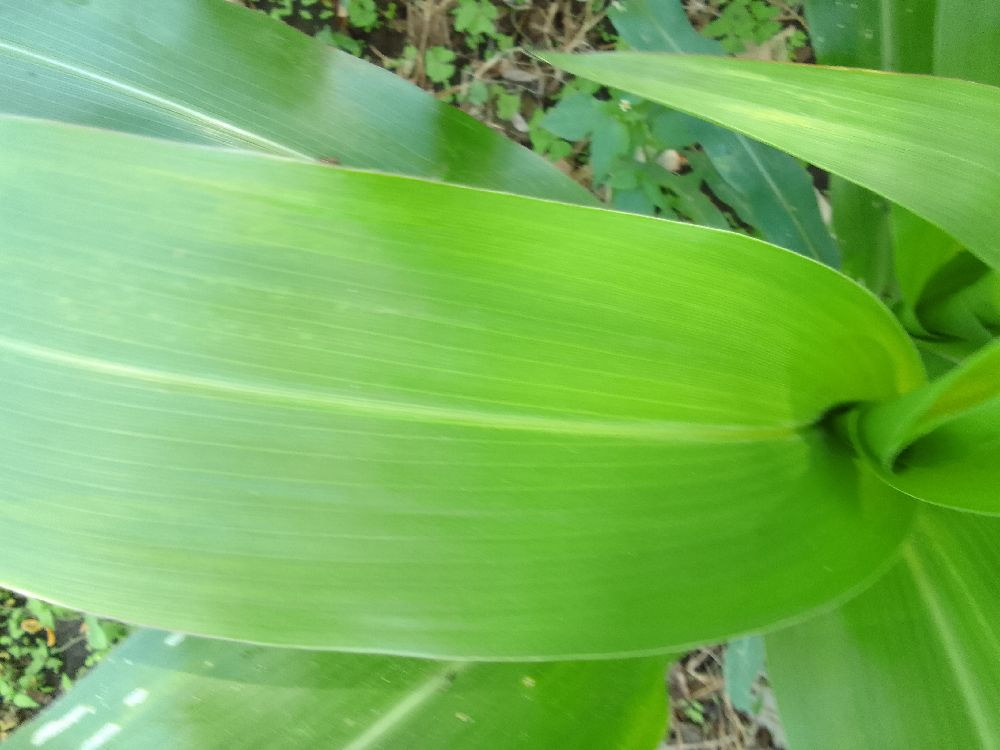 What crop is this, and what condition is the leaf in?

maize, healthy
